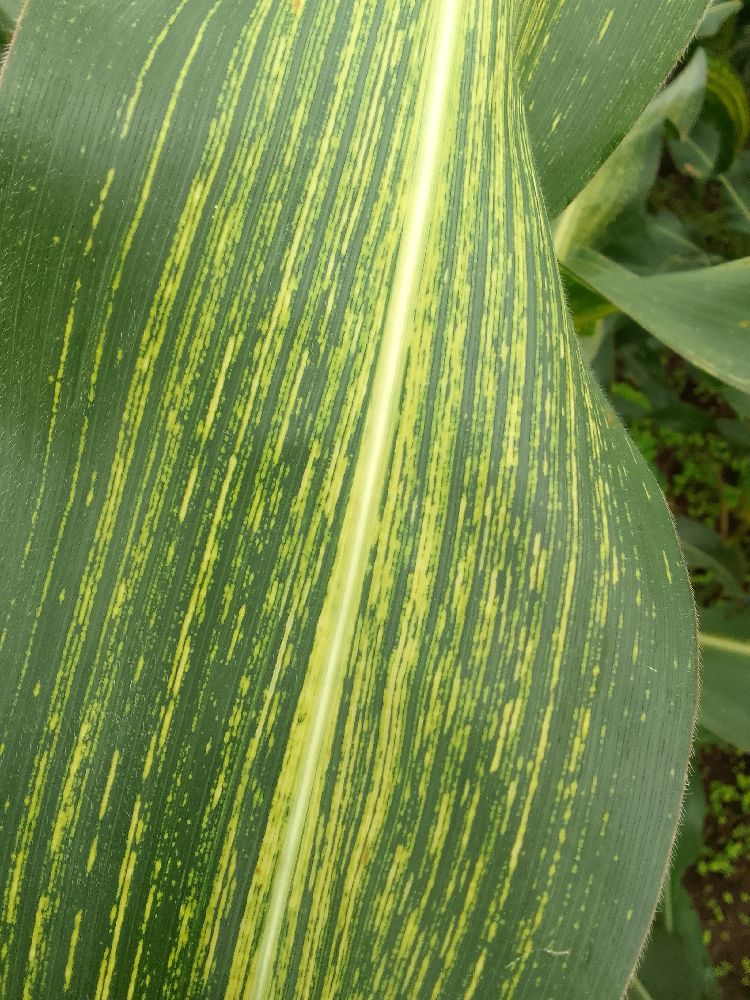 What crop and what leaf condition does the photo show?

maize, maize streak virus
